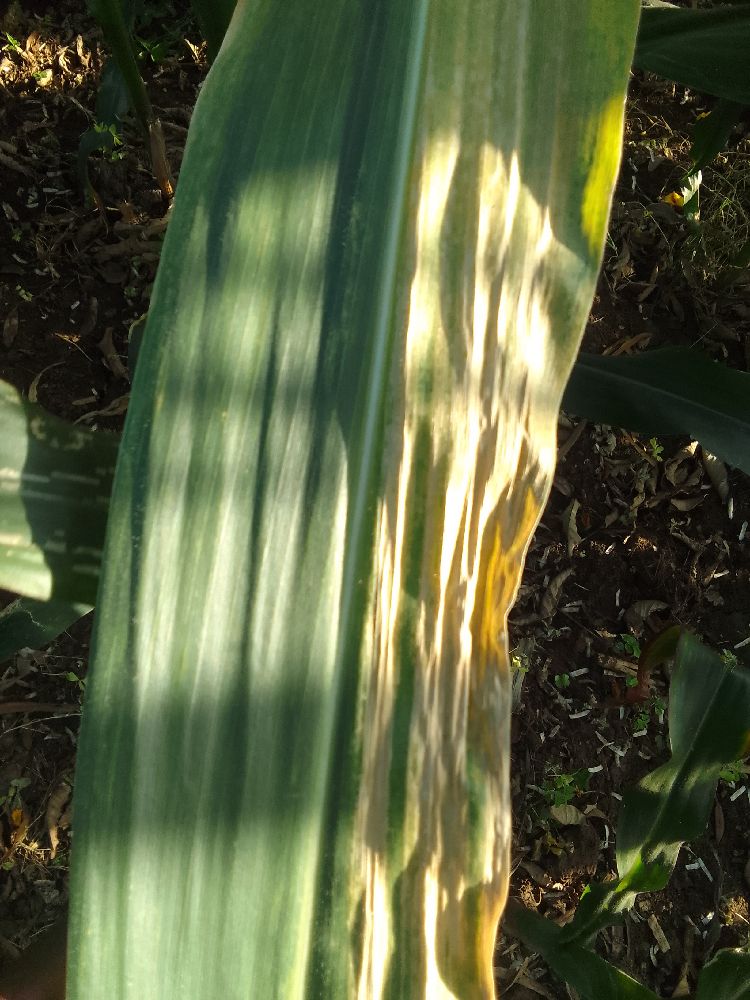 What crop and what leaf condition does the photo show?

maize, maize lethal necrosis
